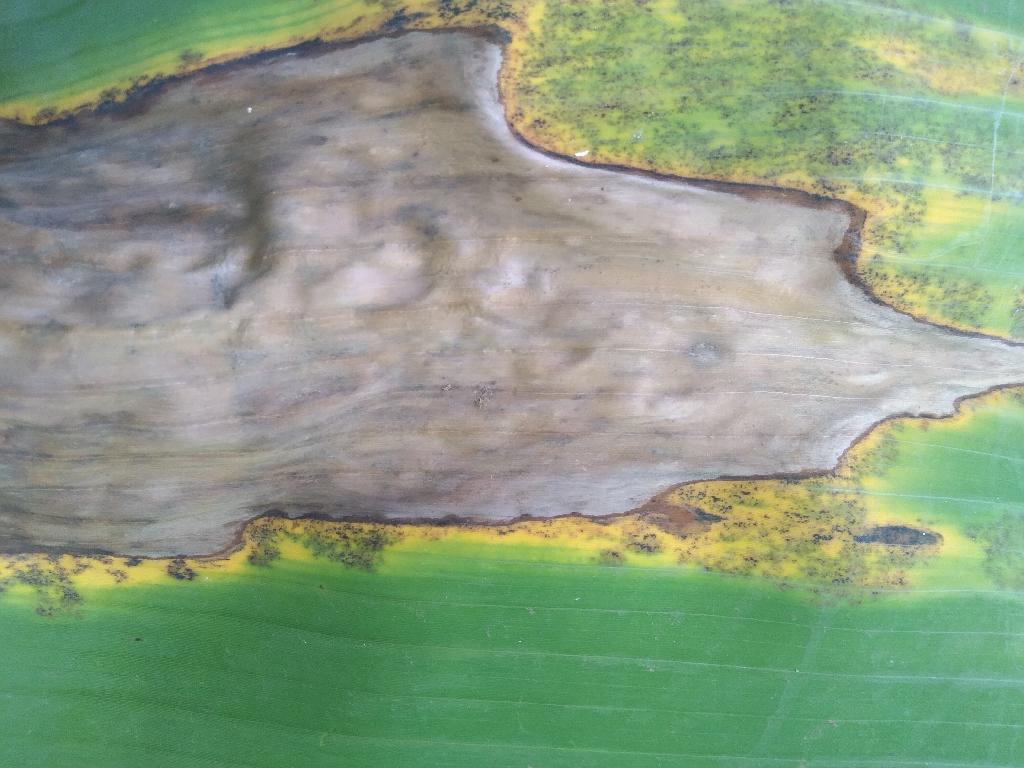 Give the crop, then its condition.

banana, black sigatoka
